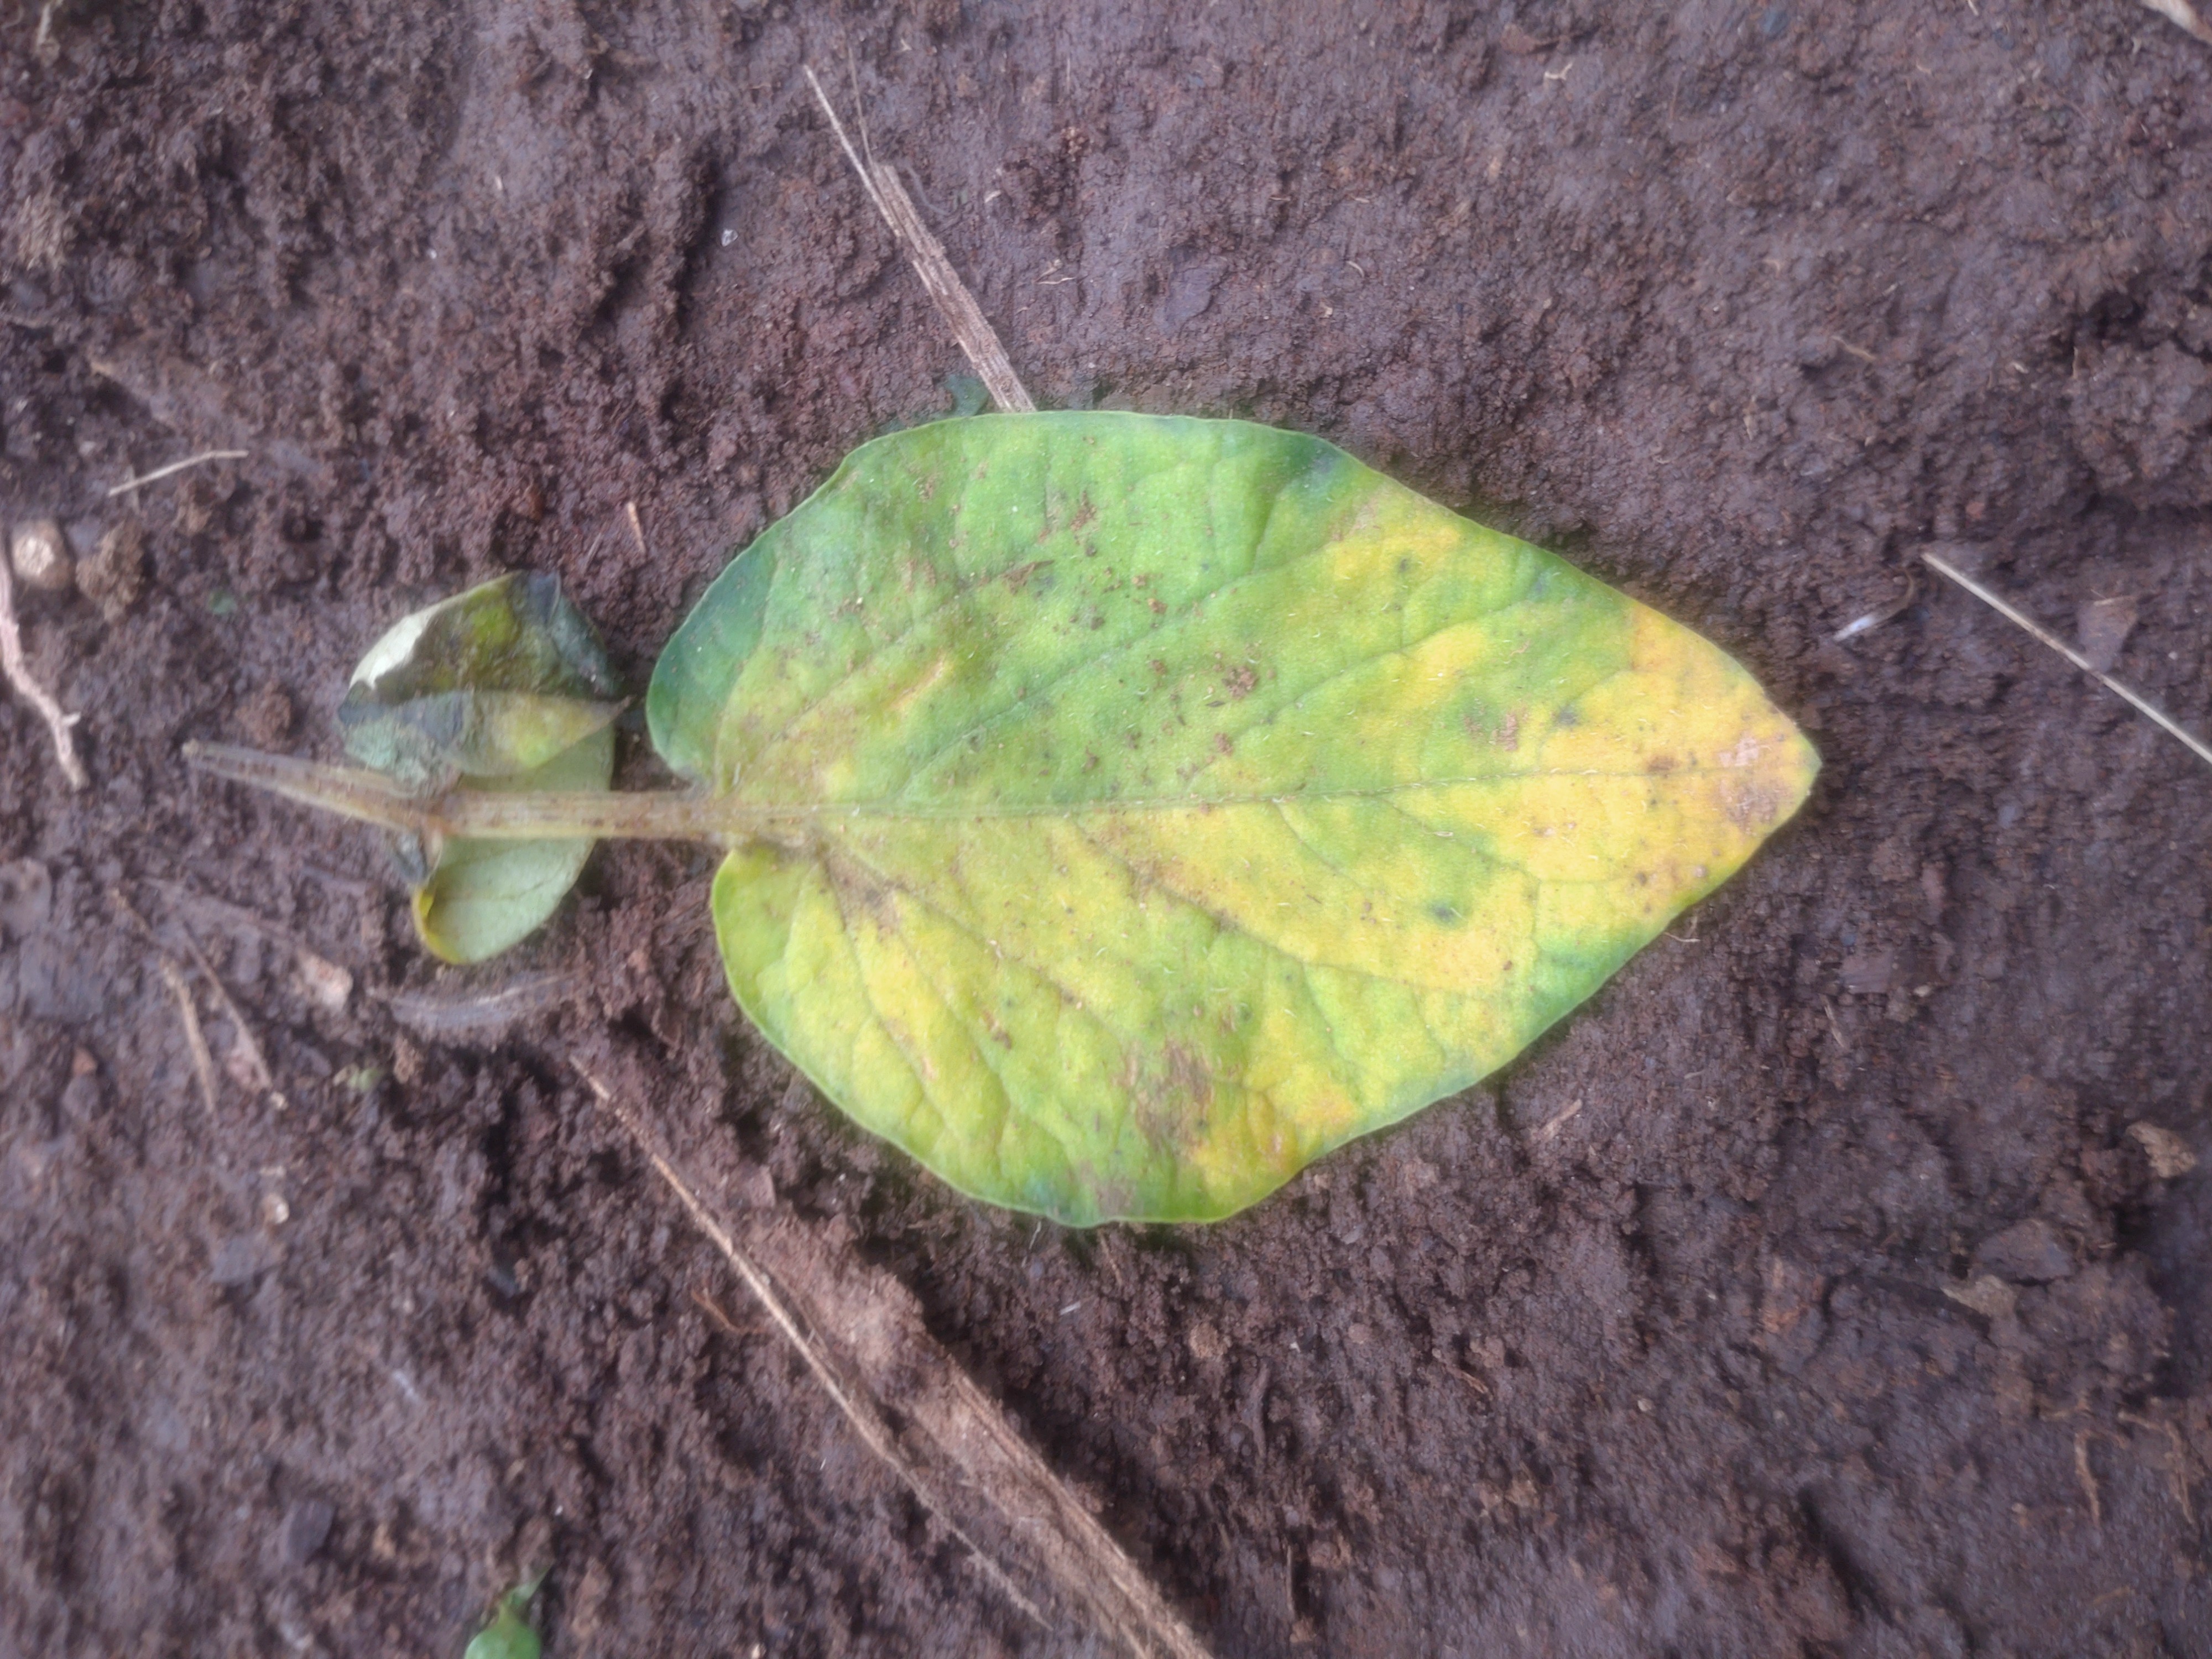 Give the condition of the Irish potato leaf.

late blight
